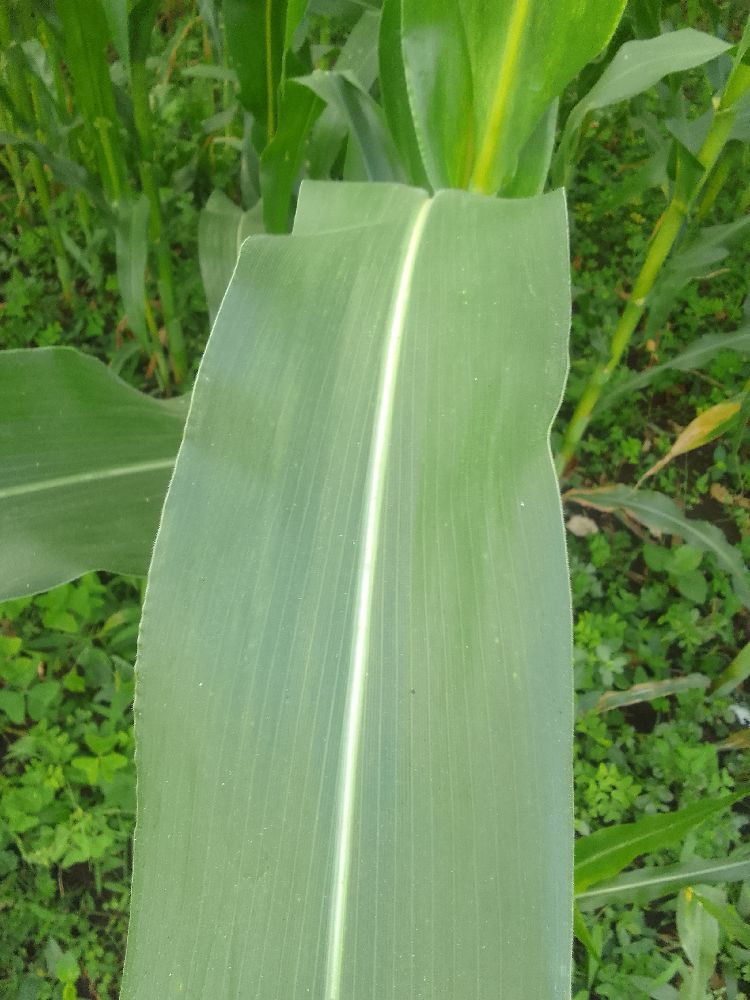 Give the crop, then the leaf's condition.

maize, healthy
